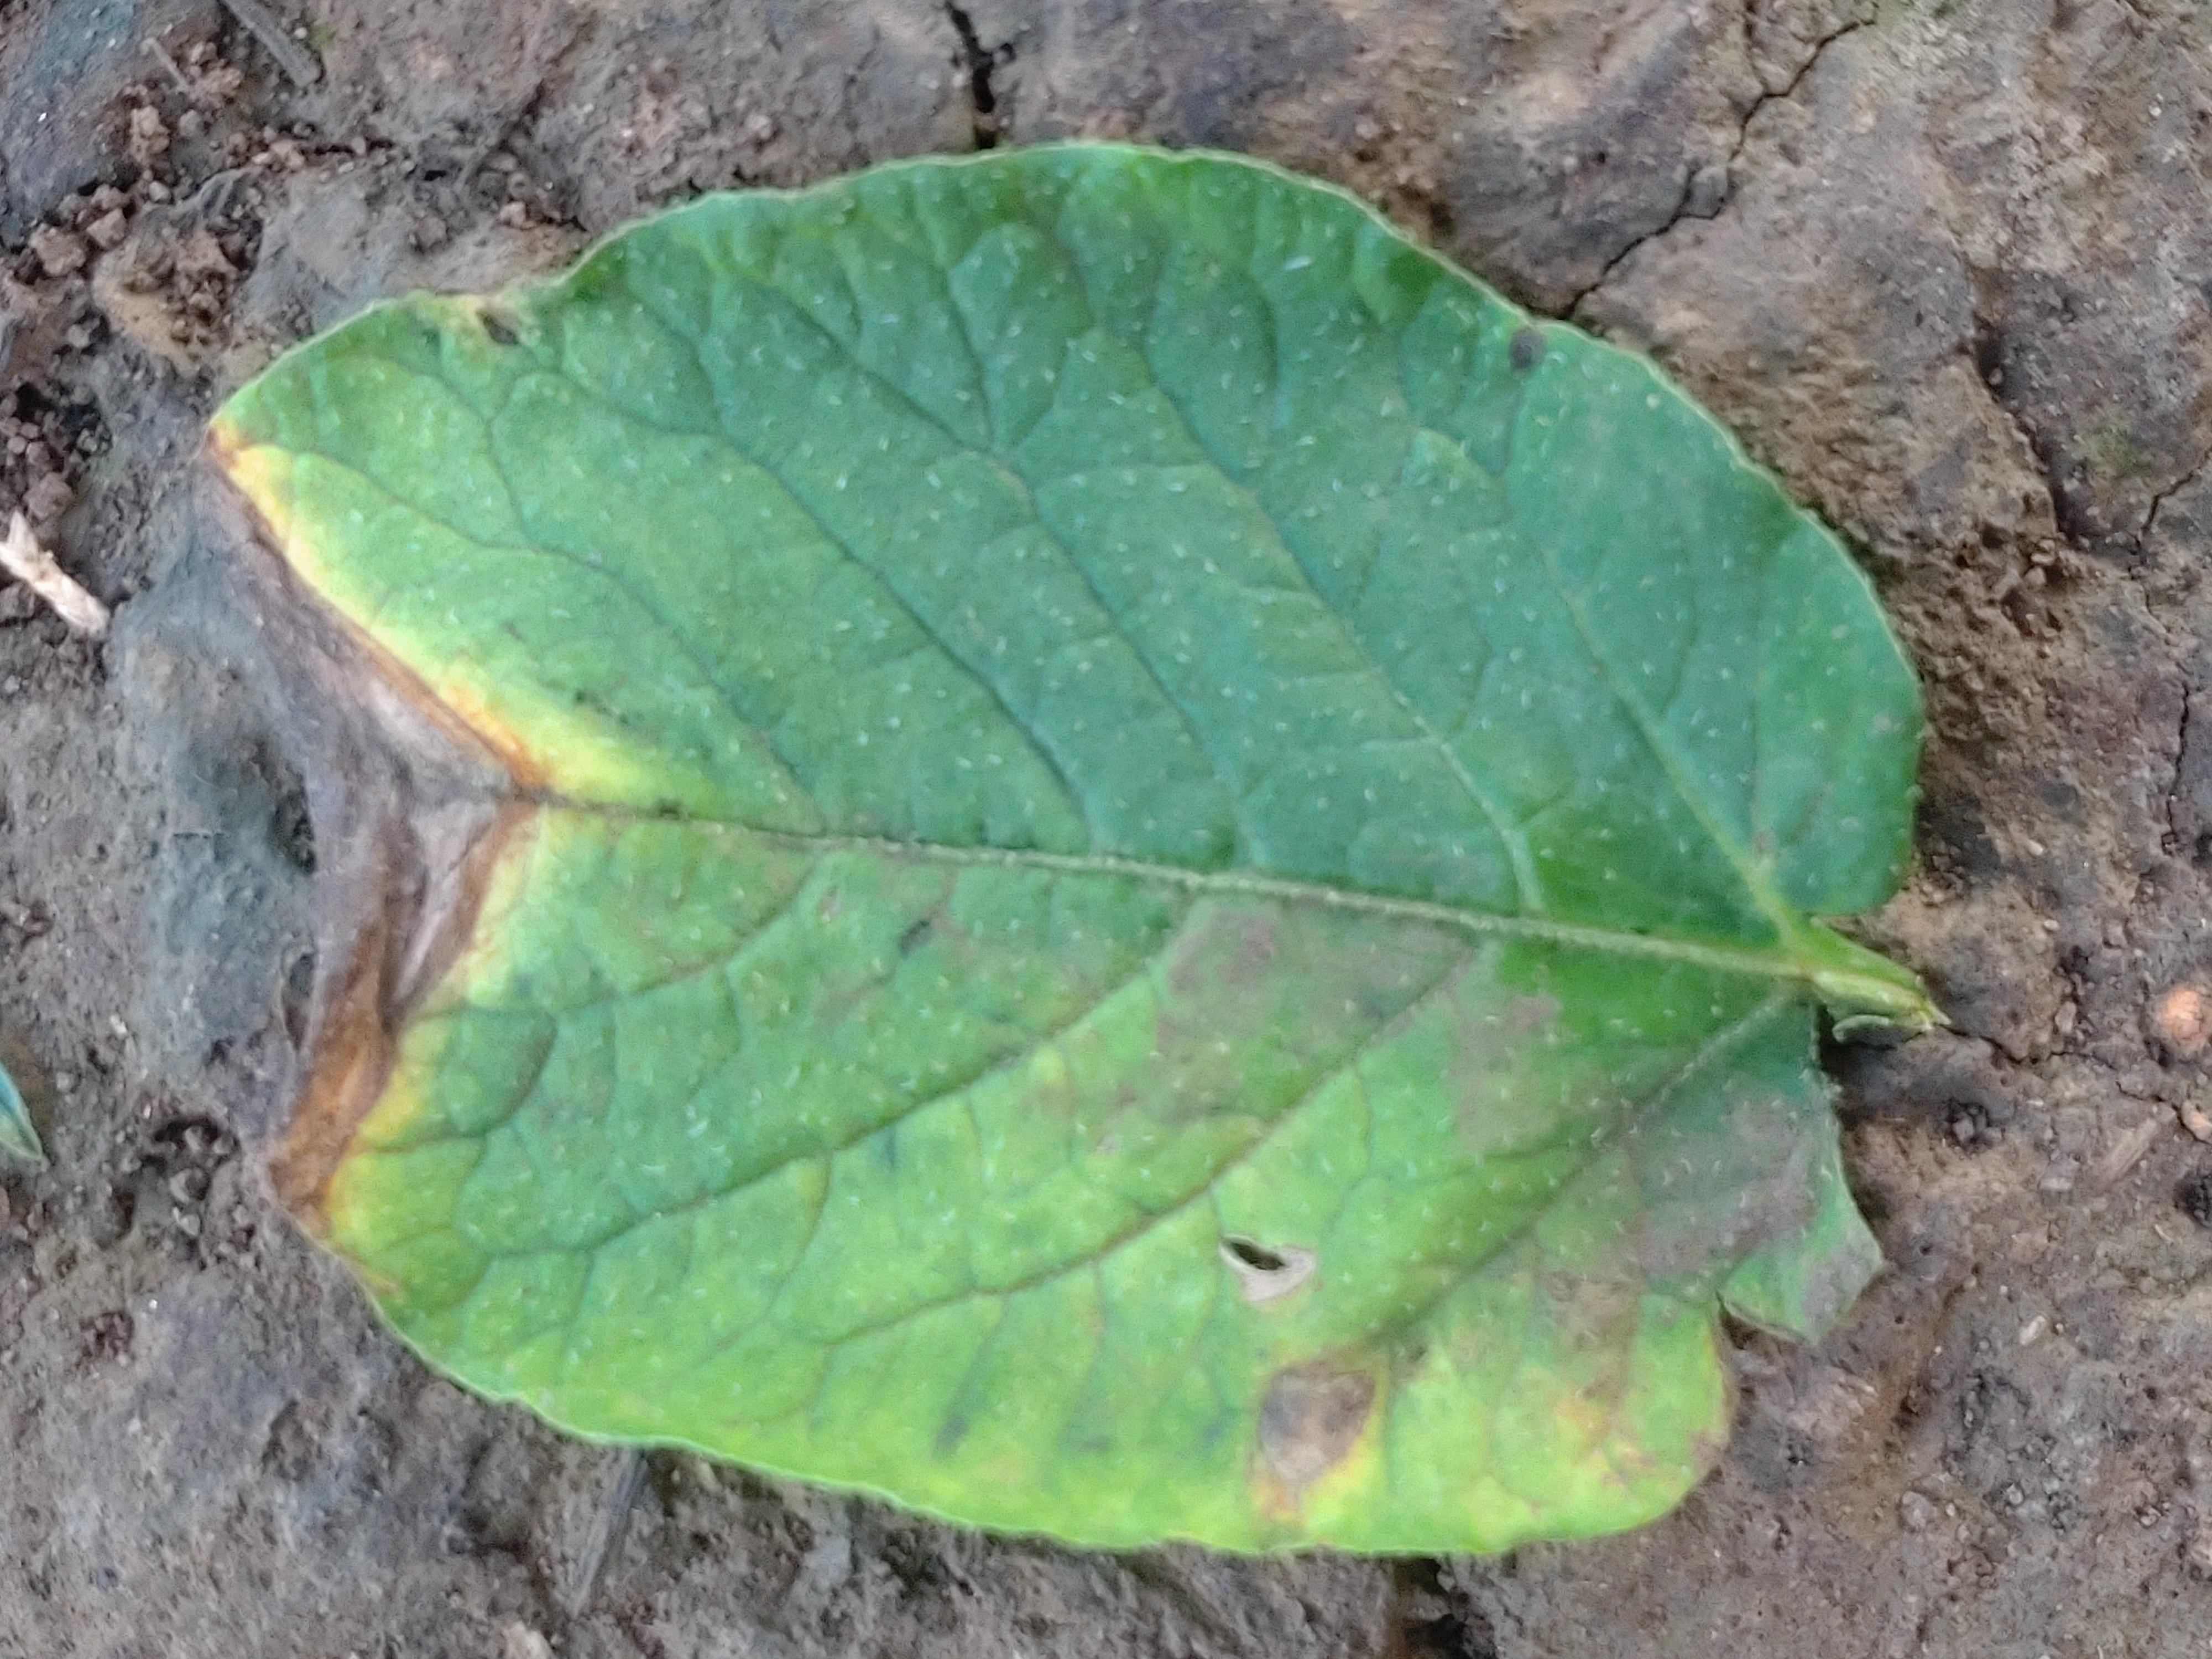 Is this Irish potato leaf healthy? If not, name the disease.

early blight
